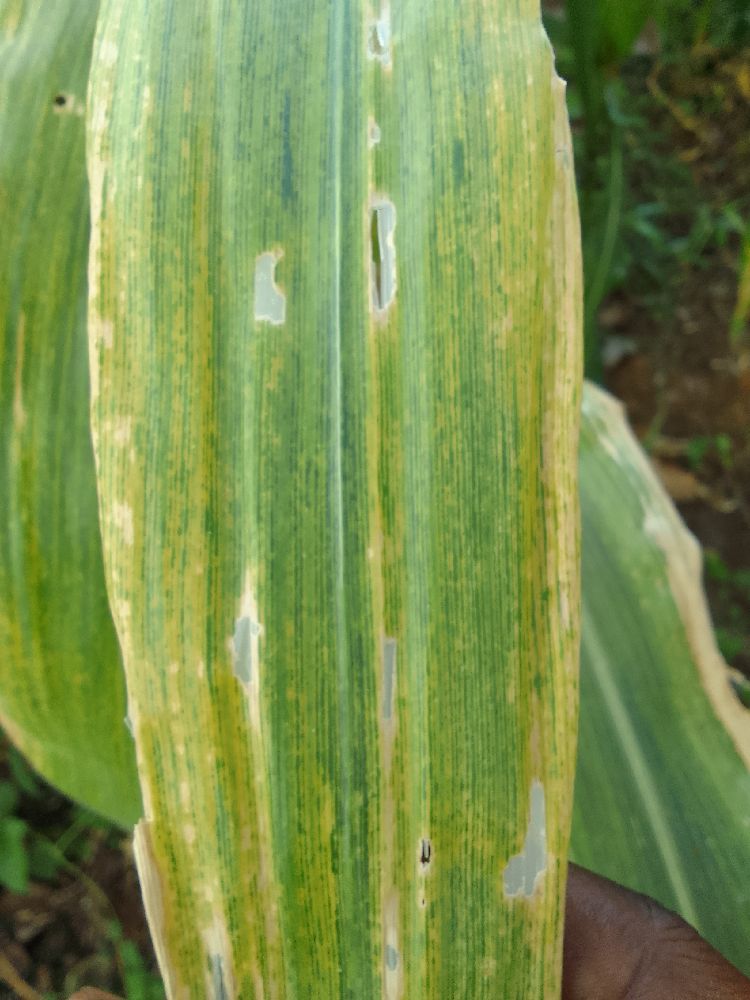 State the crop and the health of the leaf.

maize, maize lethal necrosis
